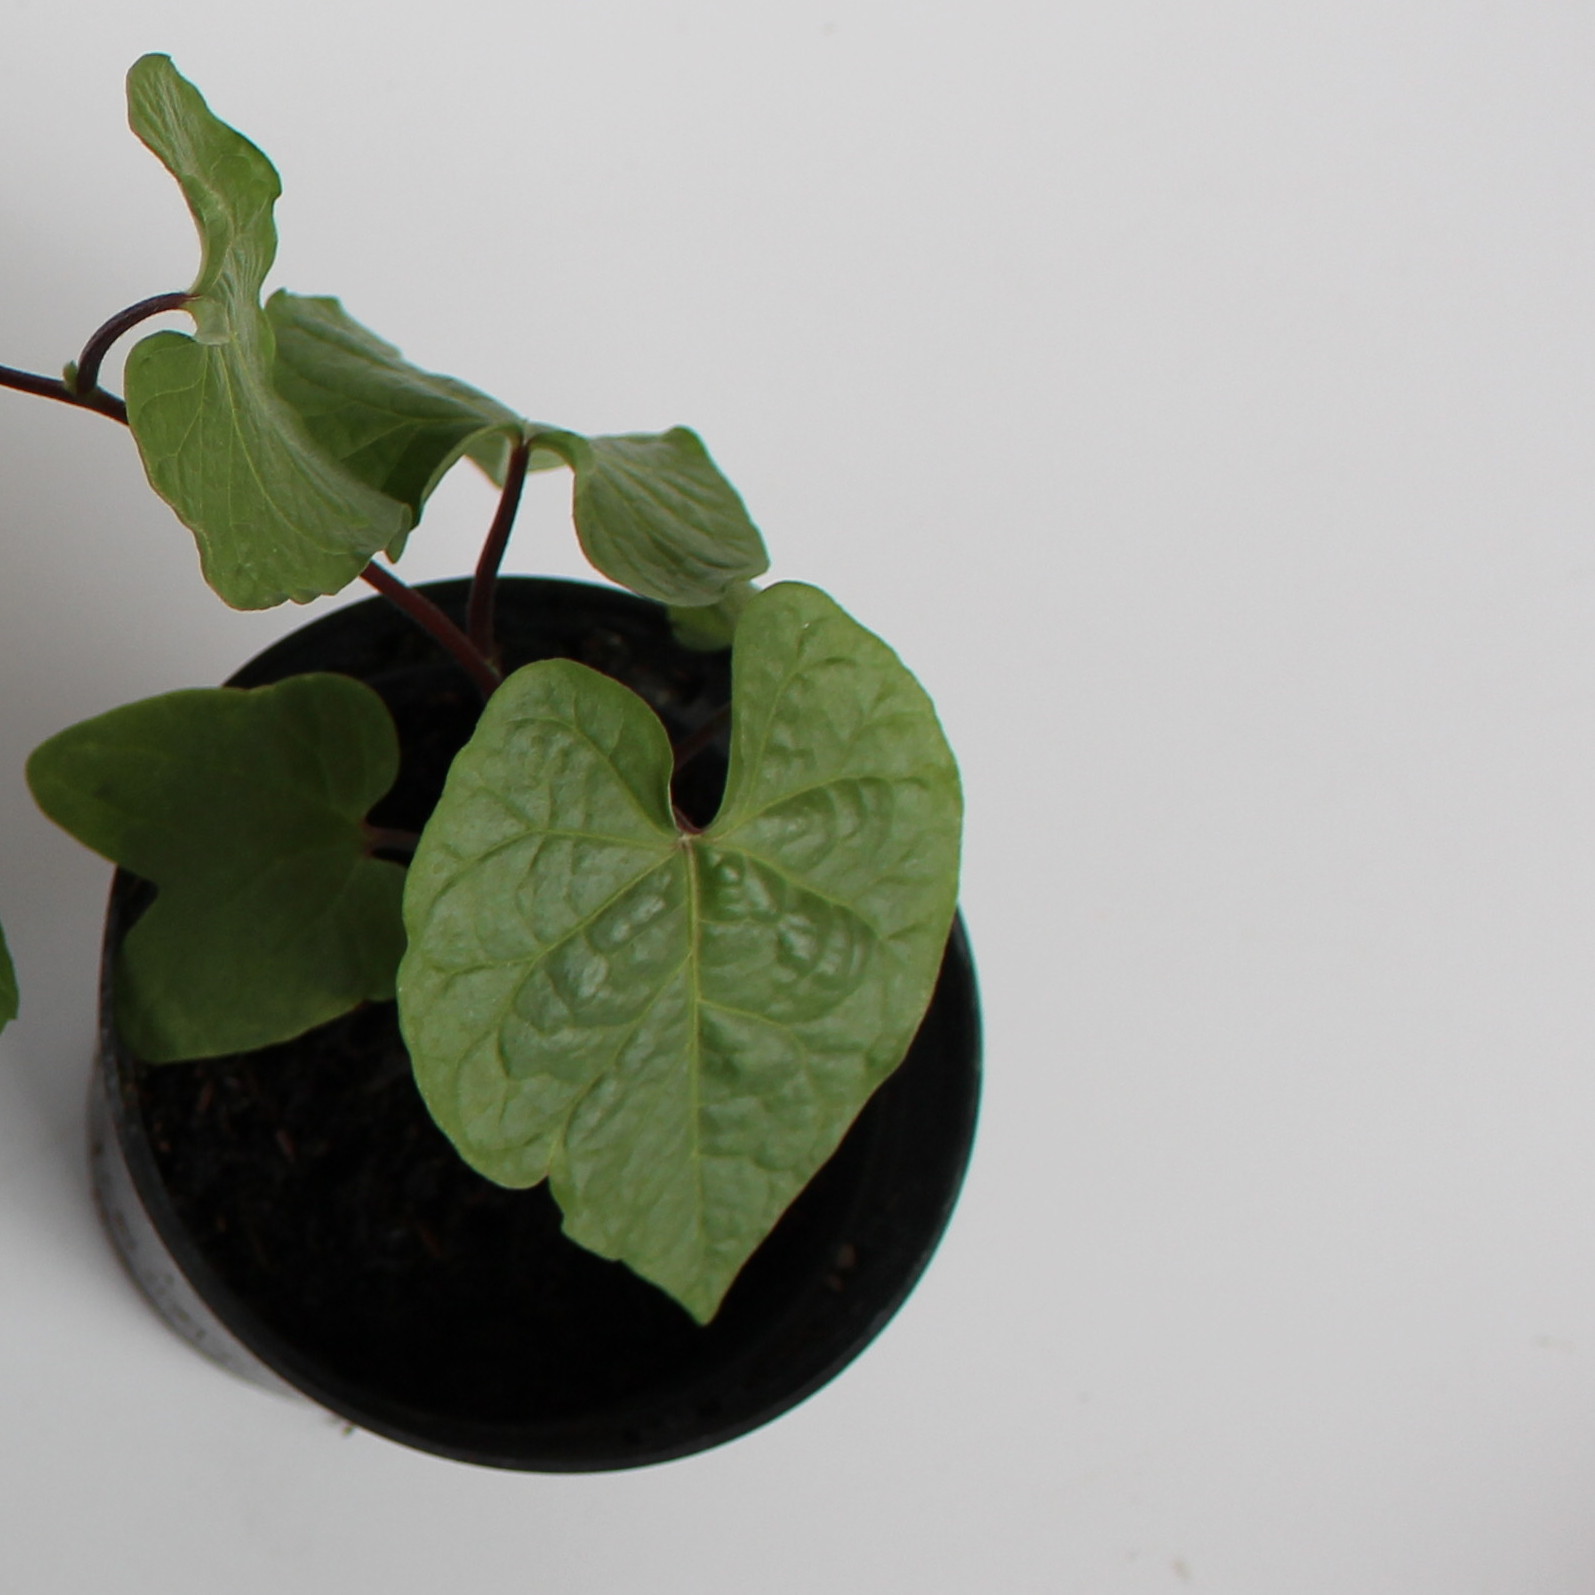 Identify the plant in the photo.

Convolvulus arvensis
